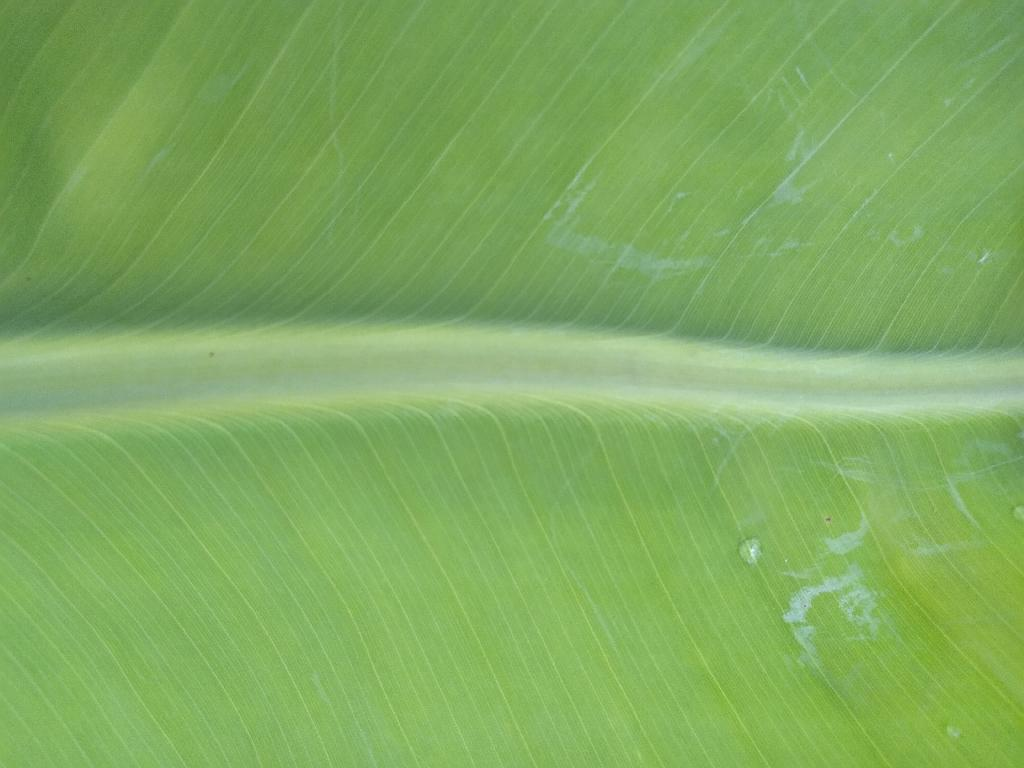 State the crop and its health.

banana, healthy
